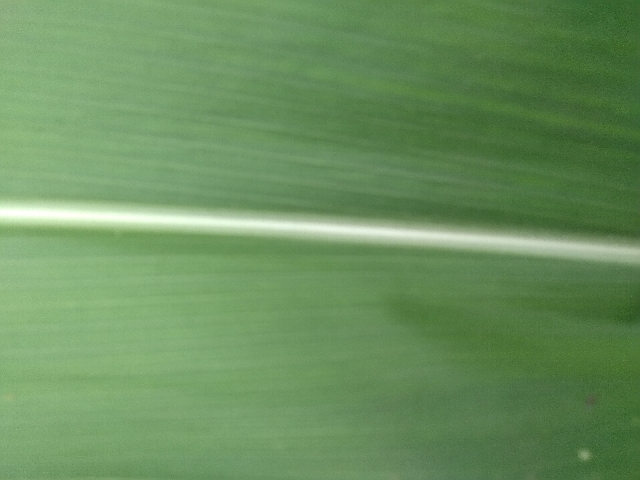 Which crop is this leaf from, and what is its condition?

maize, healthy
